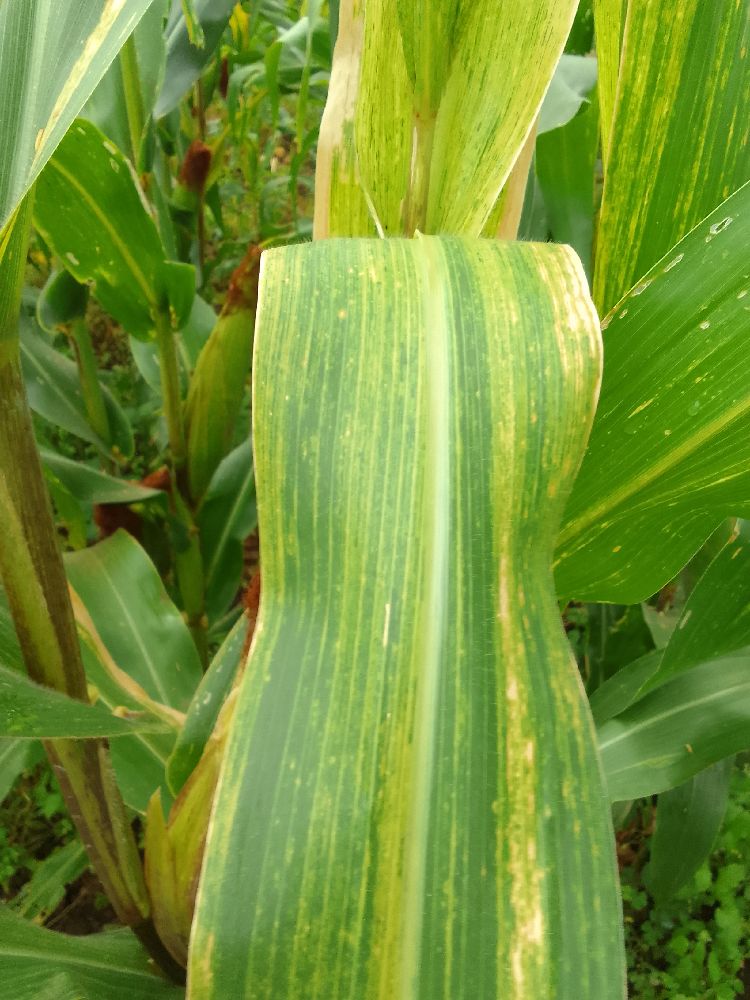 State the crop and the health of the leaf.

maize, maize lethal necrosis
